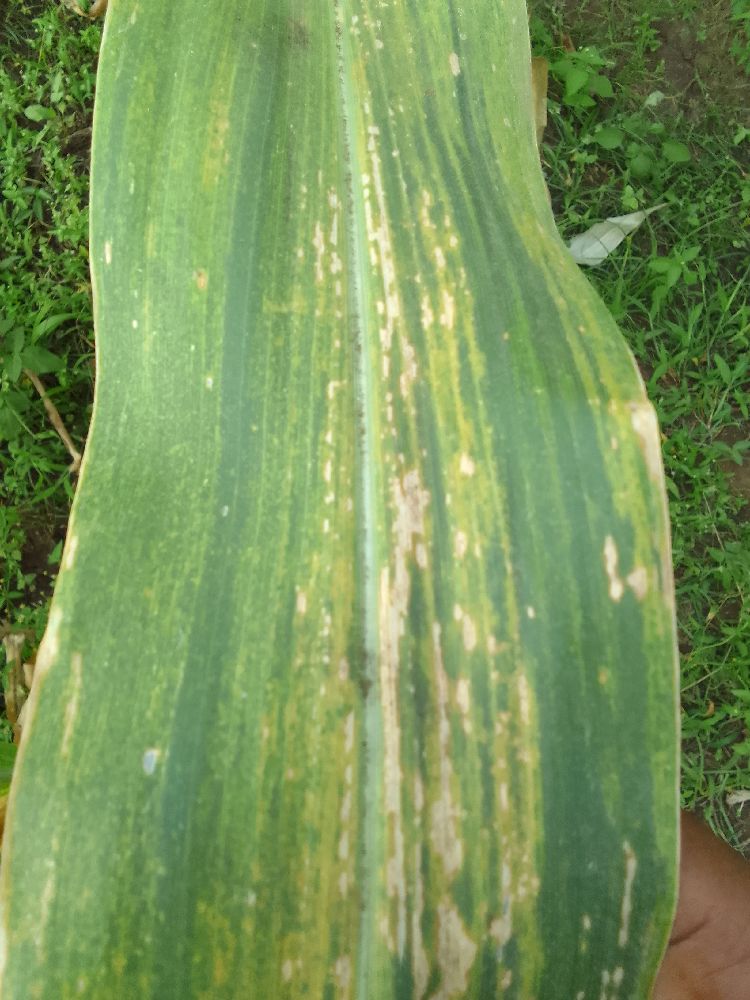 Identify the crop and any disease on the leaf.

maize, maize lethal necrosis
